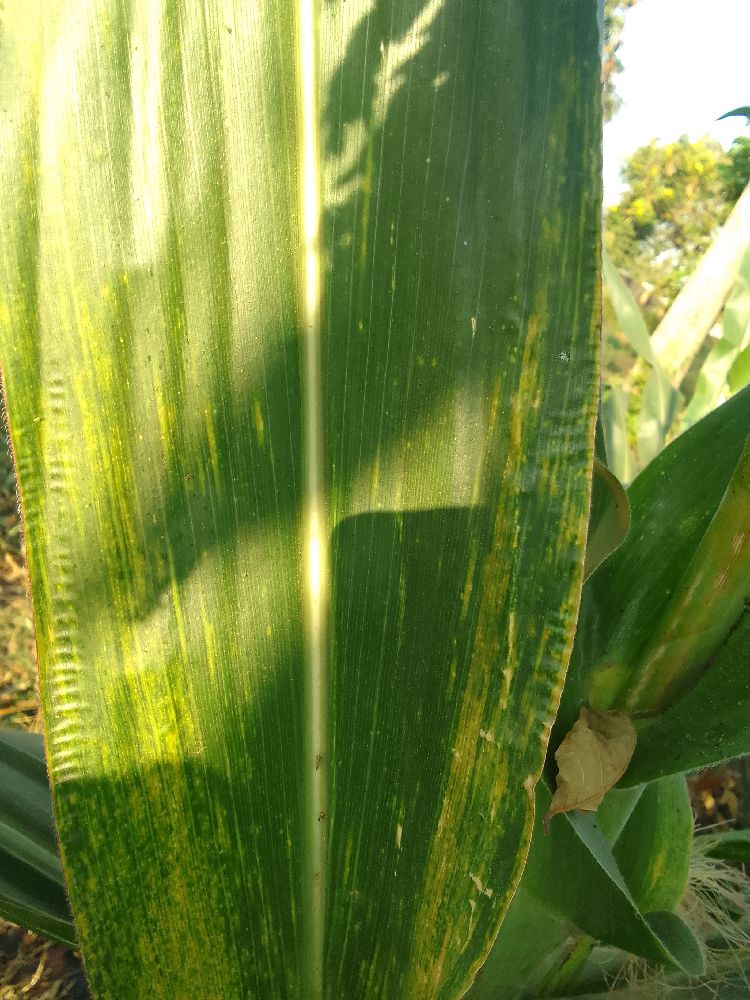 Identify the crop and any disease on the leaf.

maize, maize lethal necrosis
